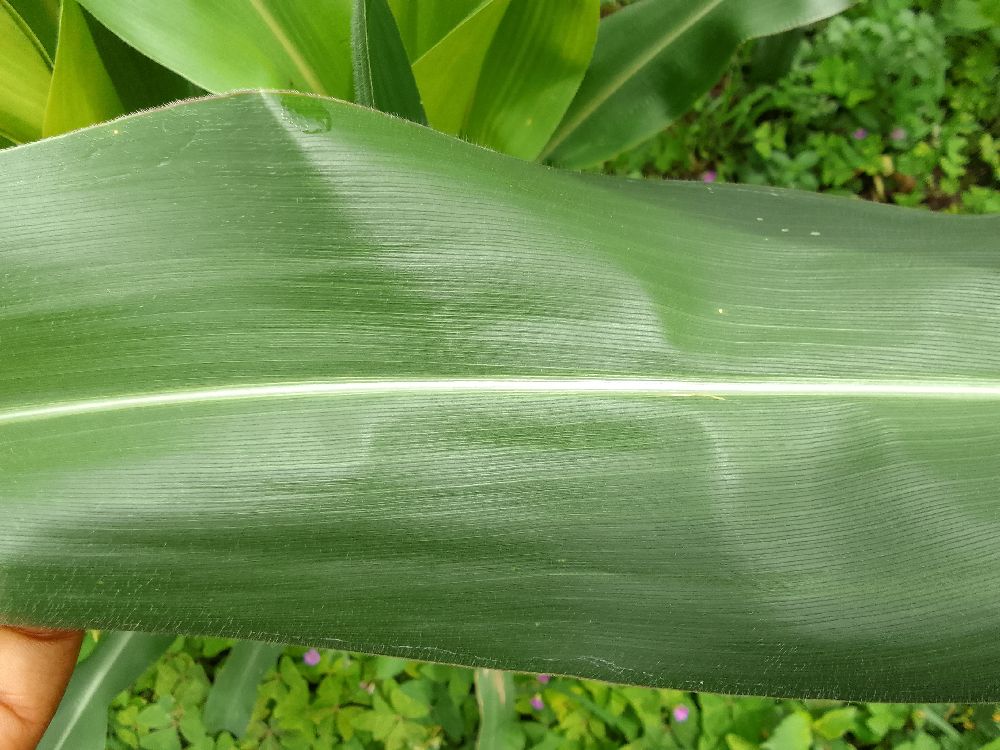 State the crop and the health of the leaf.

maize, healthy
